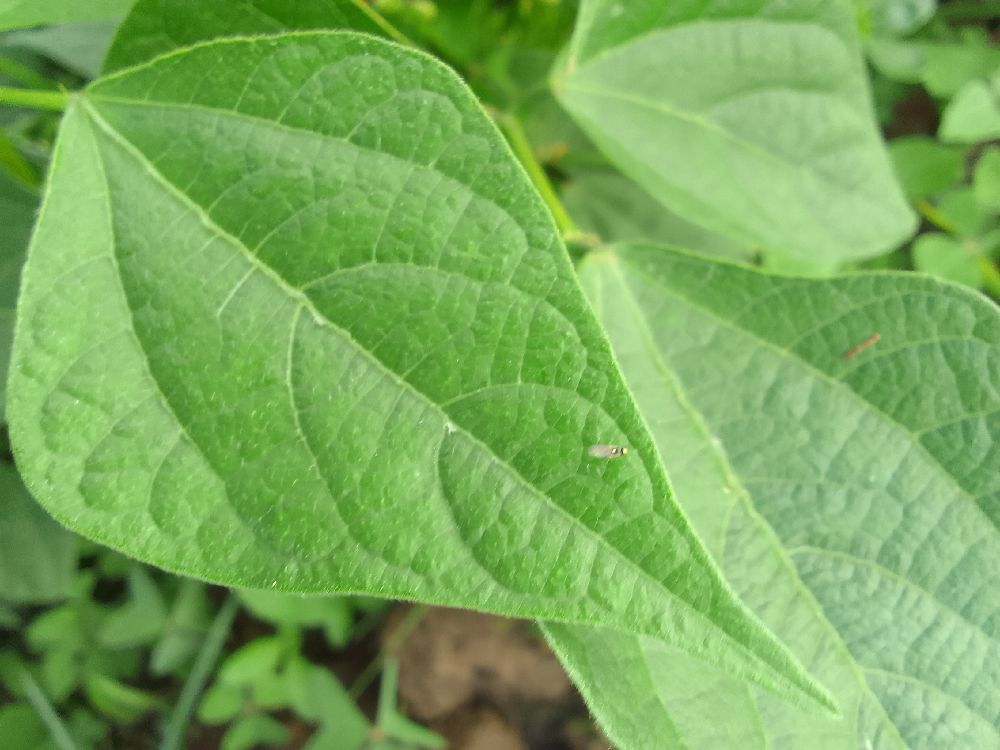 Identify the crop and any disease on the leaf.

common bean, healthy
